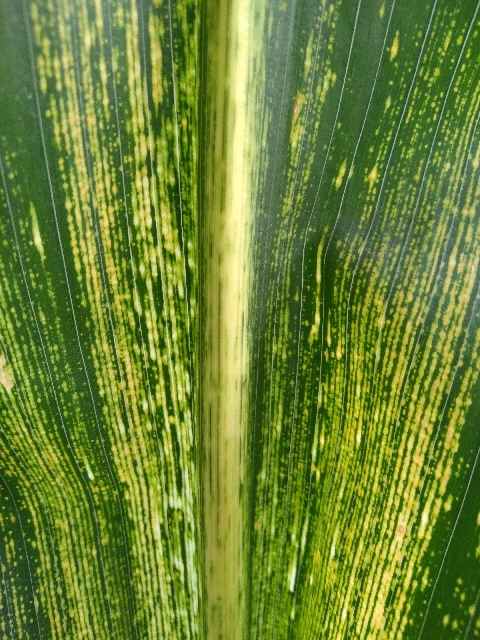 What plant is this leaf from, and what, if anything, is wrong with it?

maize, maize streak virus
